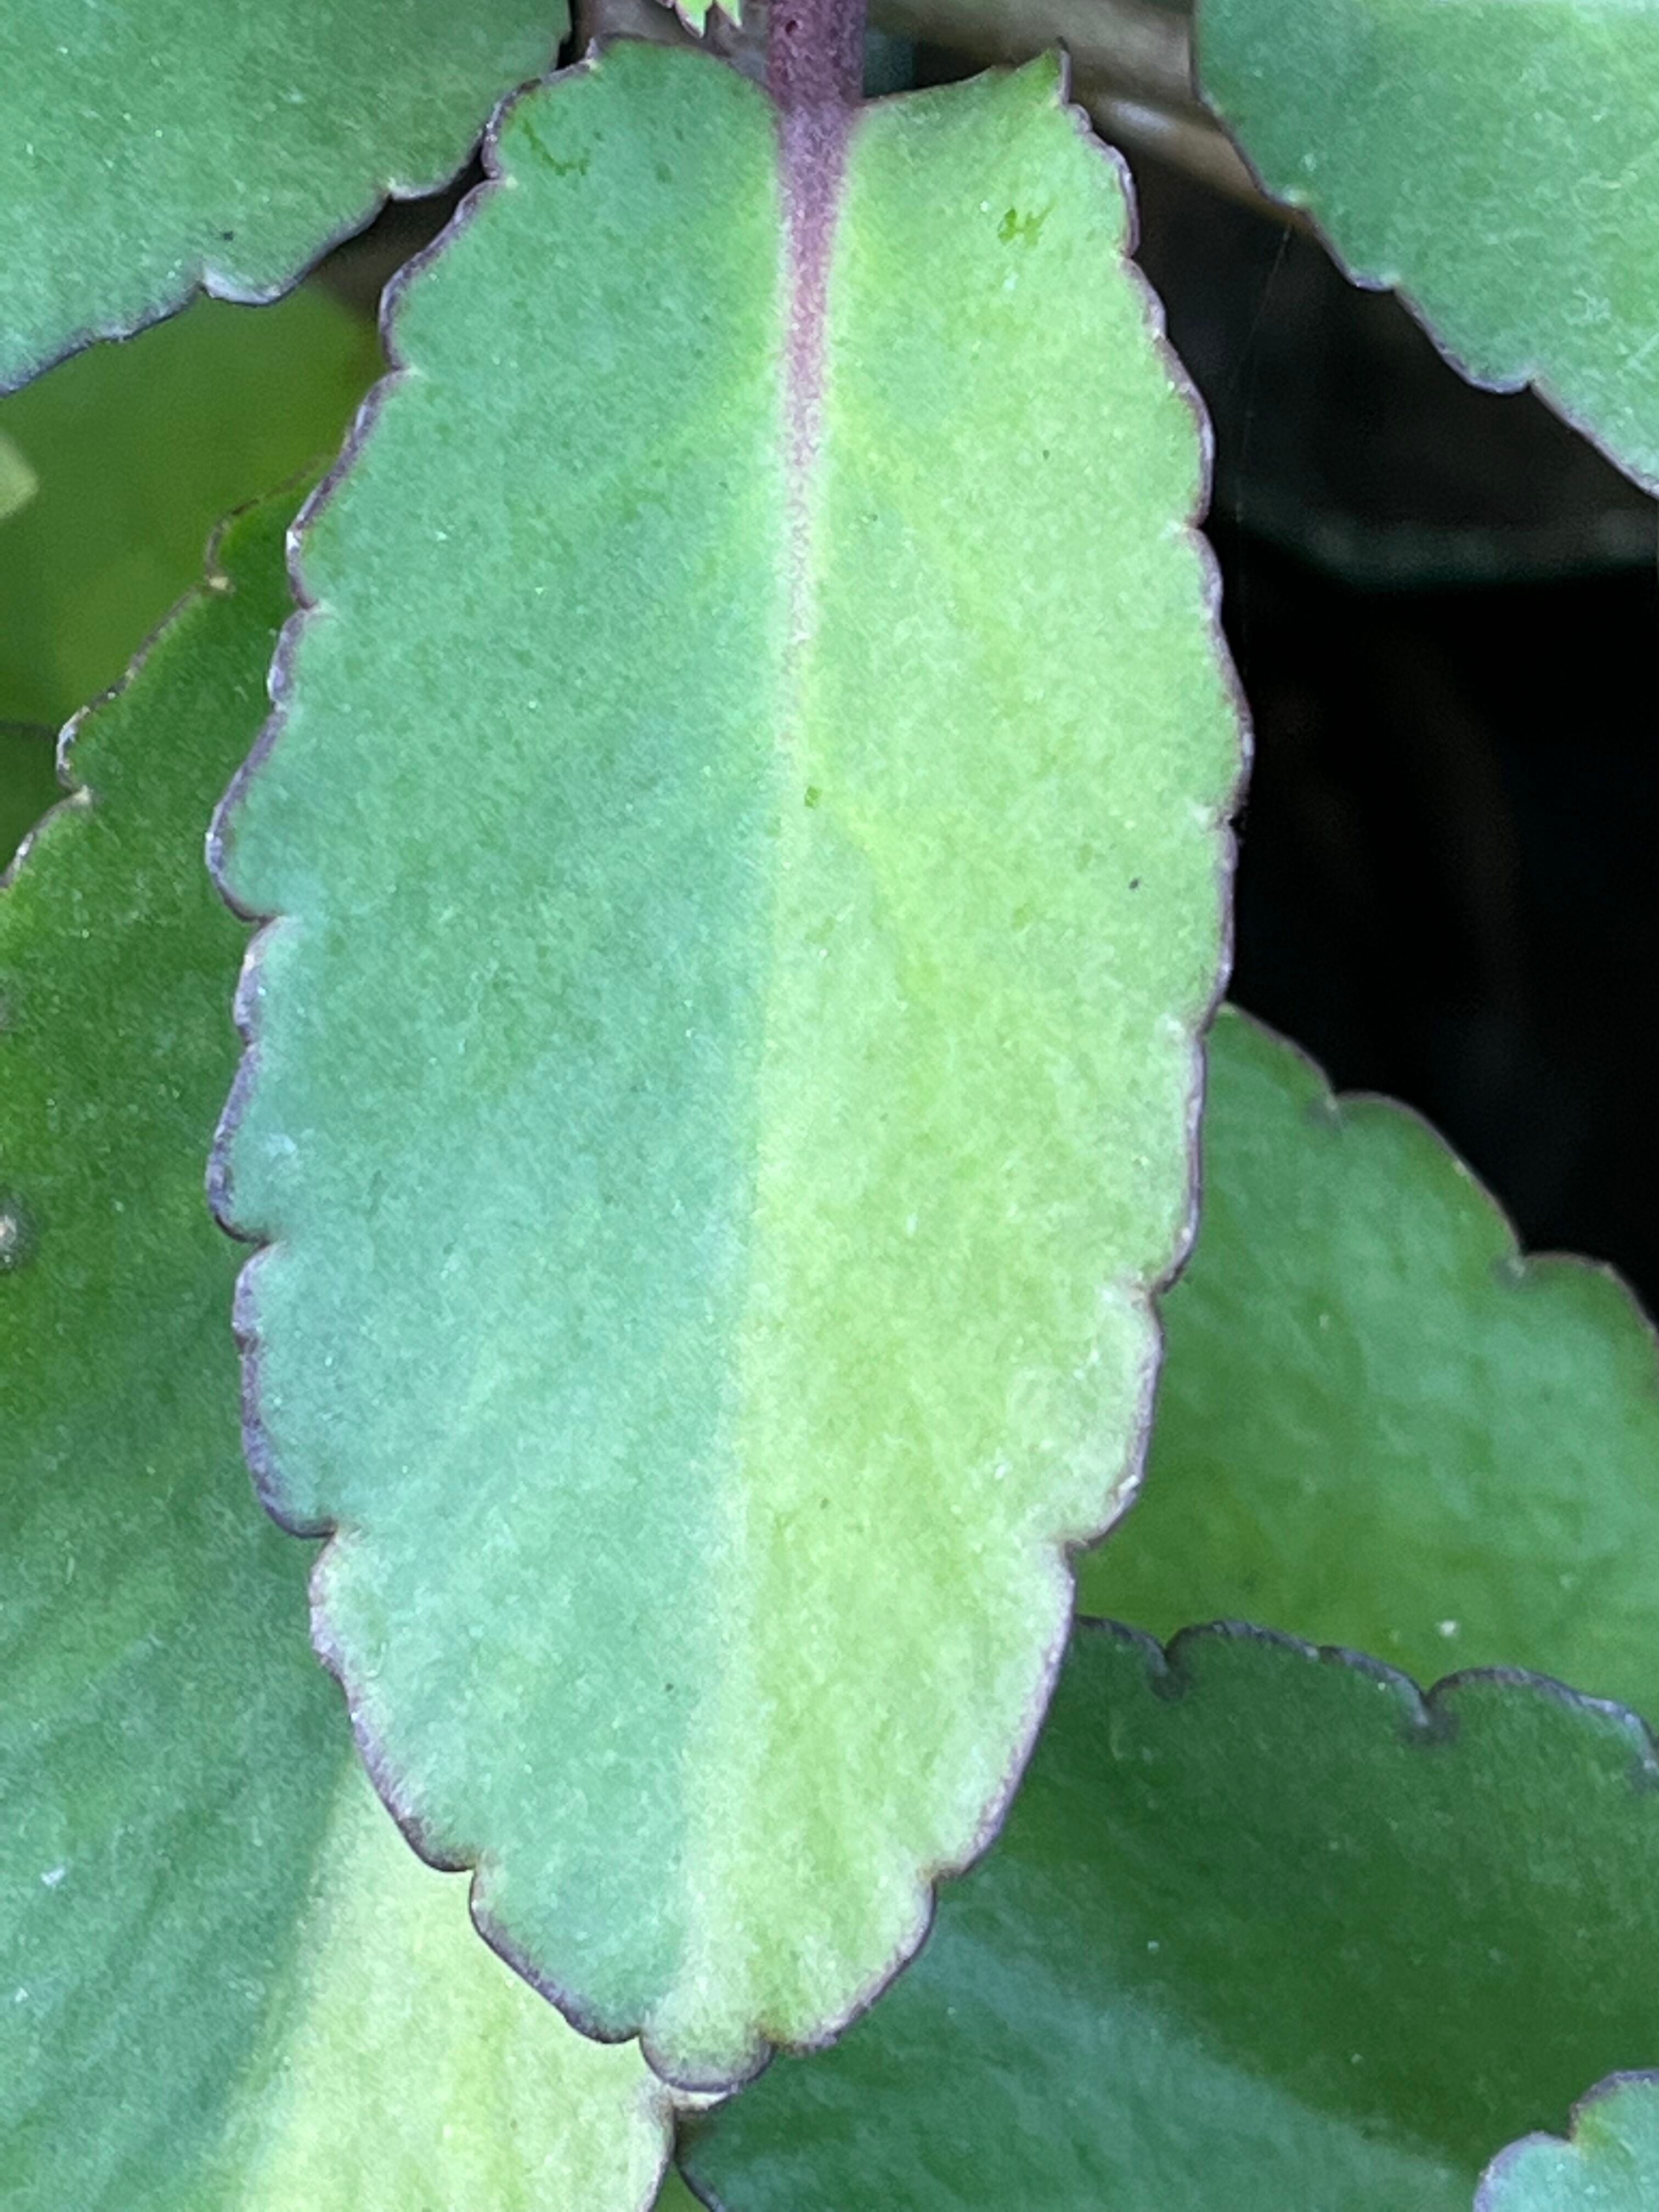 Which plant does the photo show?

pathorkuci
